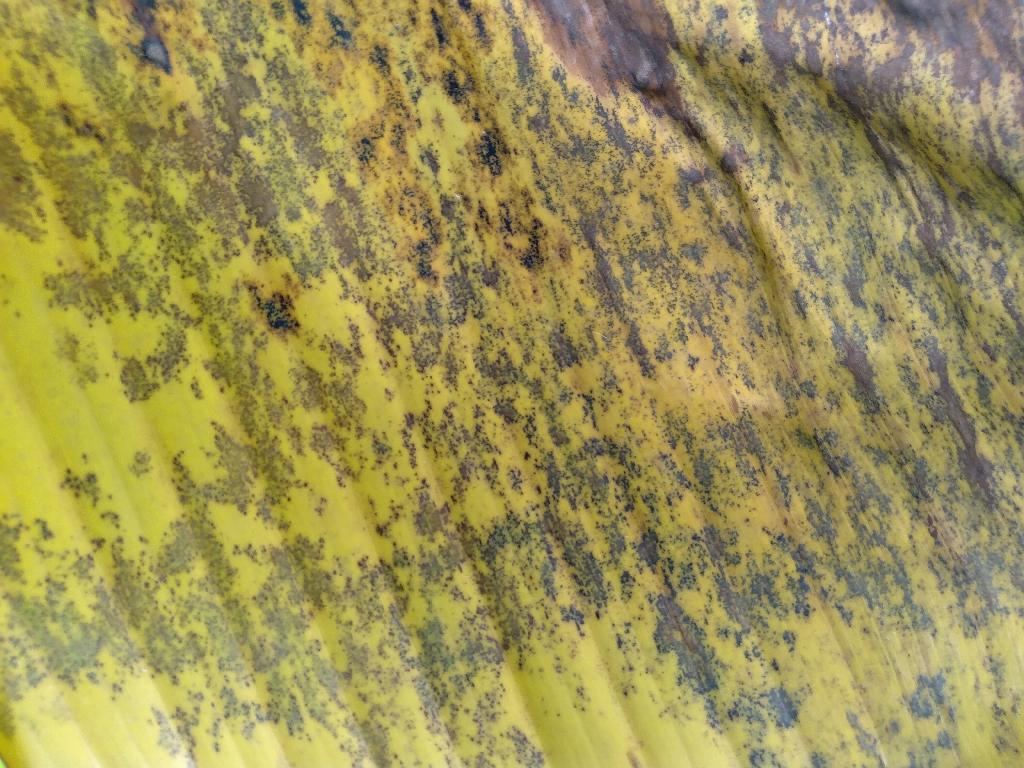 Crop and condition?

banana, black sigatoka
